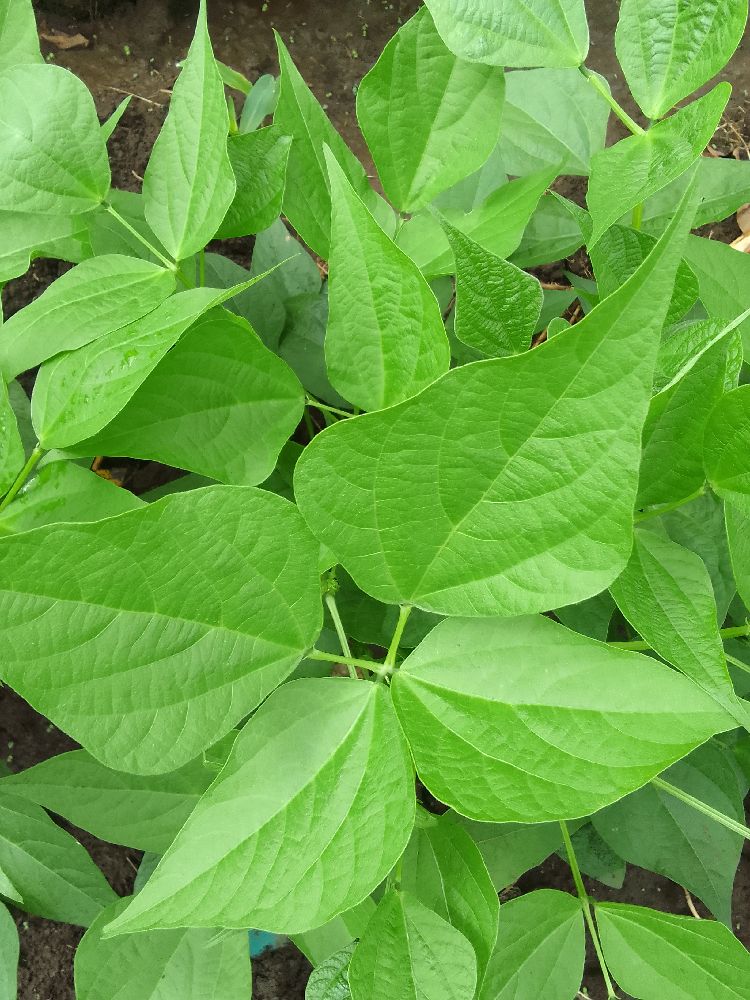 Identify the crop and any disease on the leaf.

common bean, healthy
